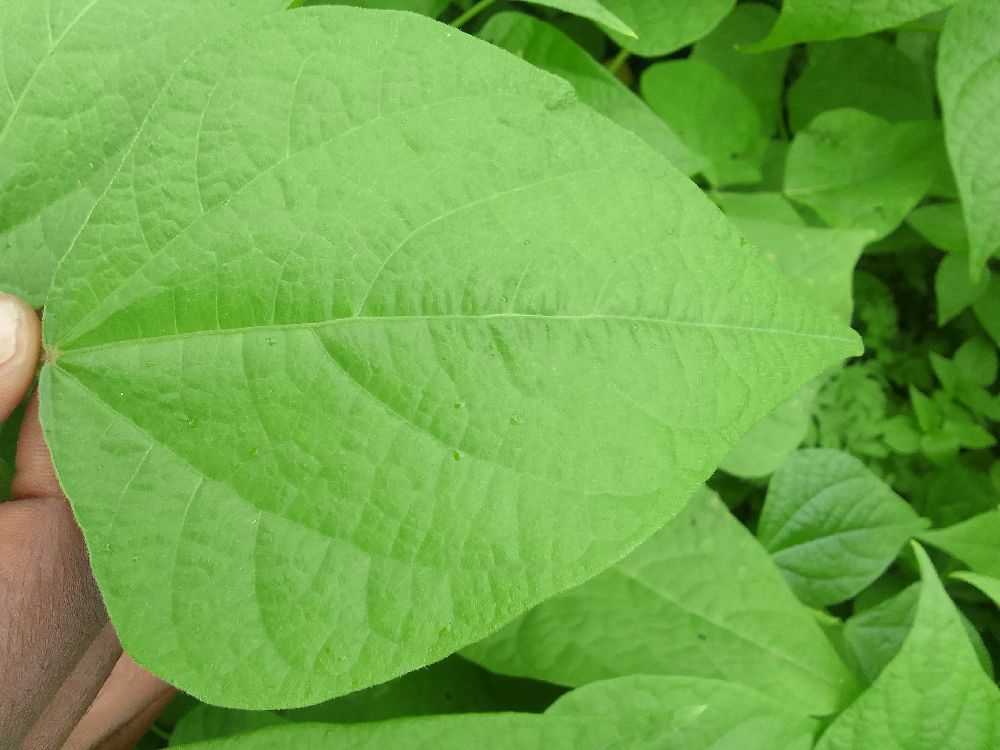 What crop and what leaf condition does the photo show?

common bean, healthy
